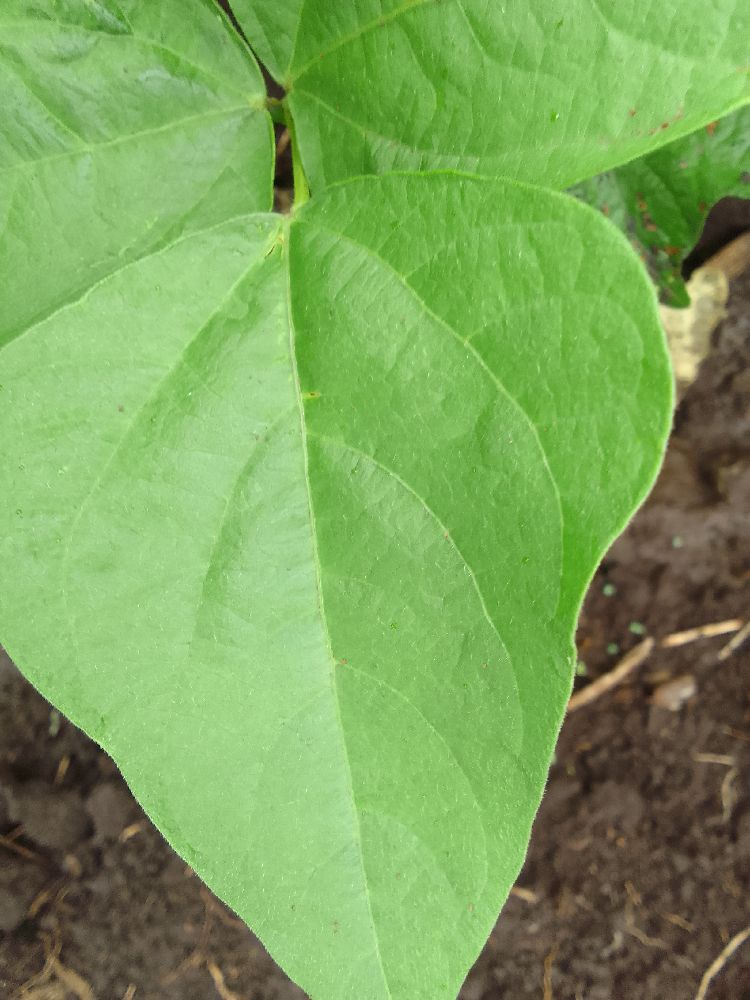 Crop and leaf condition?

common bean, healthy
